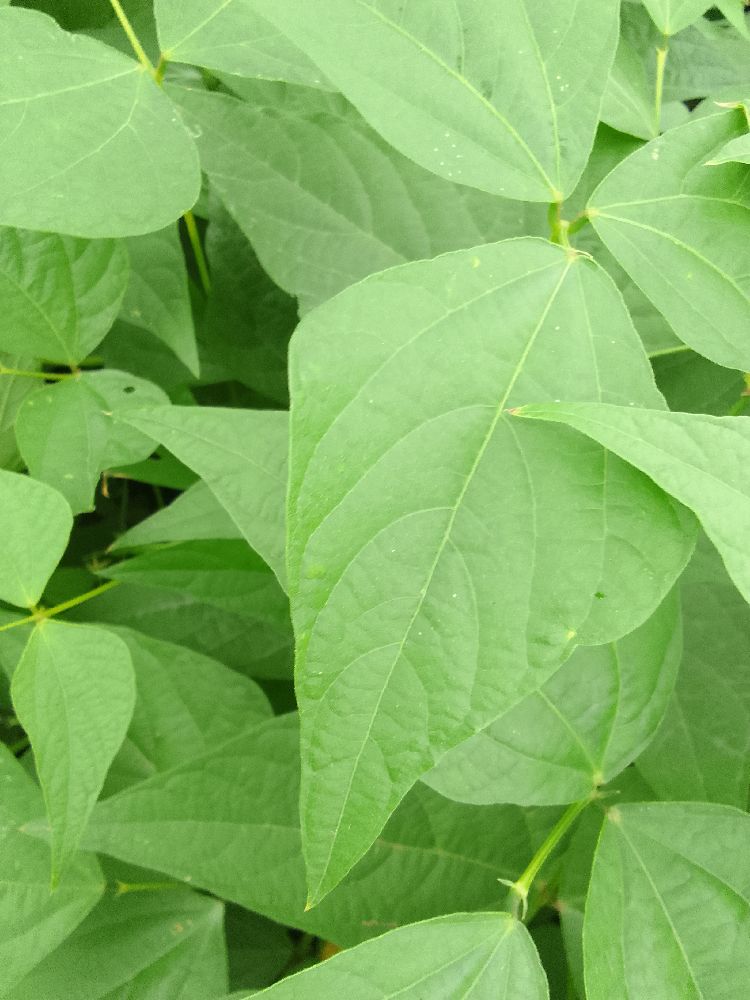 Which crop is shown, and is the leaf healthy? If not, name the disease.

common bean, healthy
